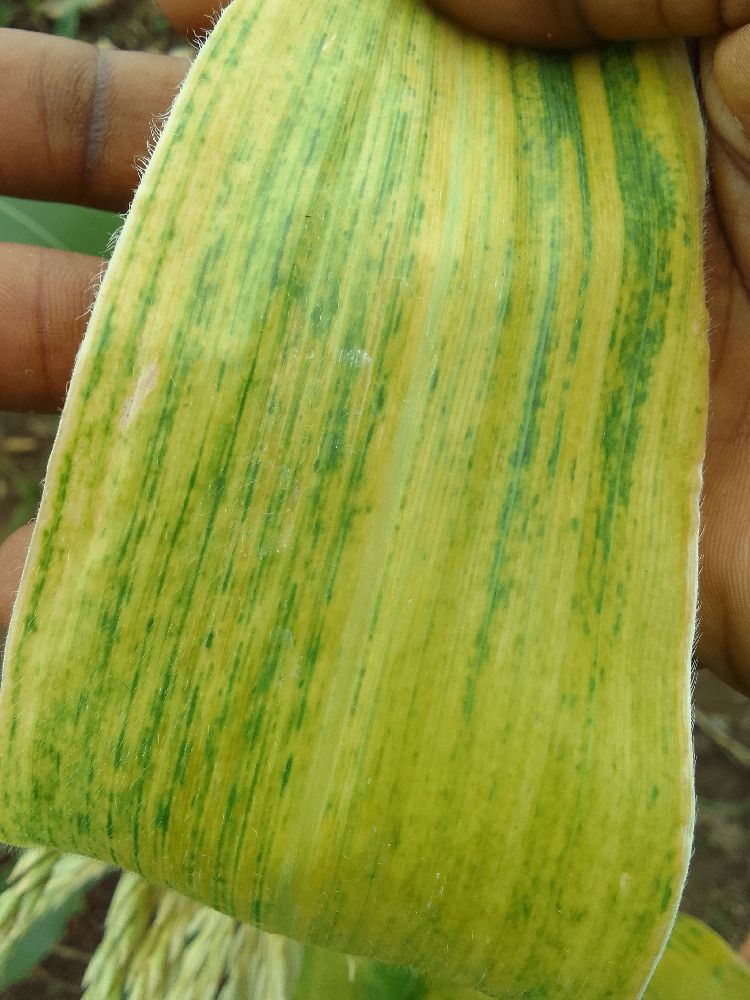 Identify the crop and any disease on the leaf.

maize, maize lethal necrosis
